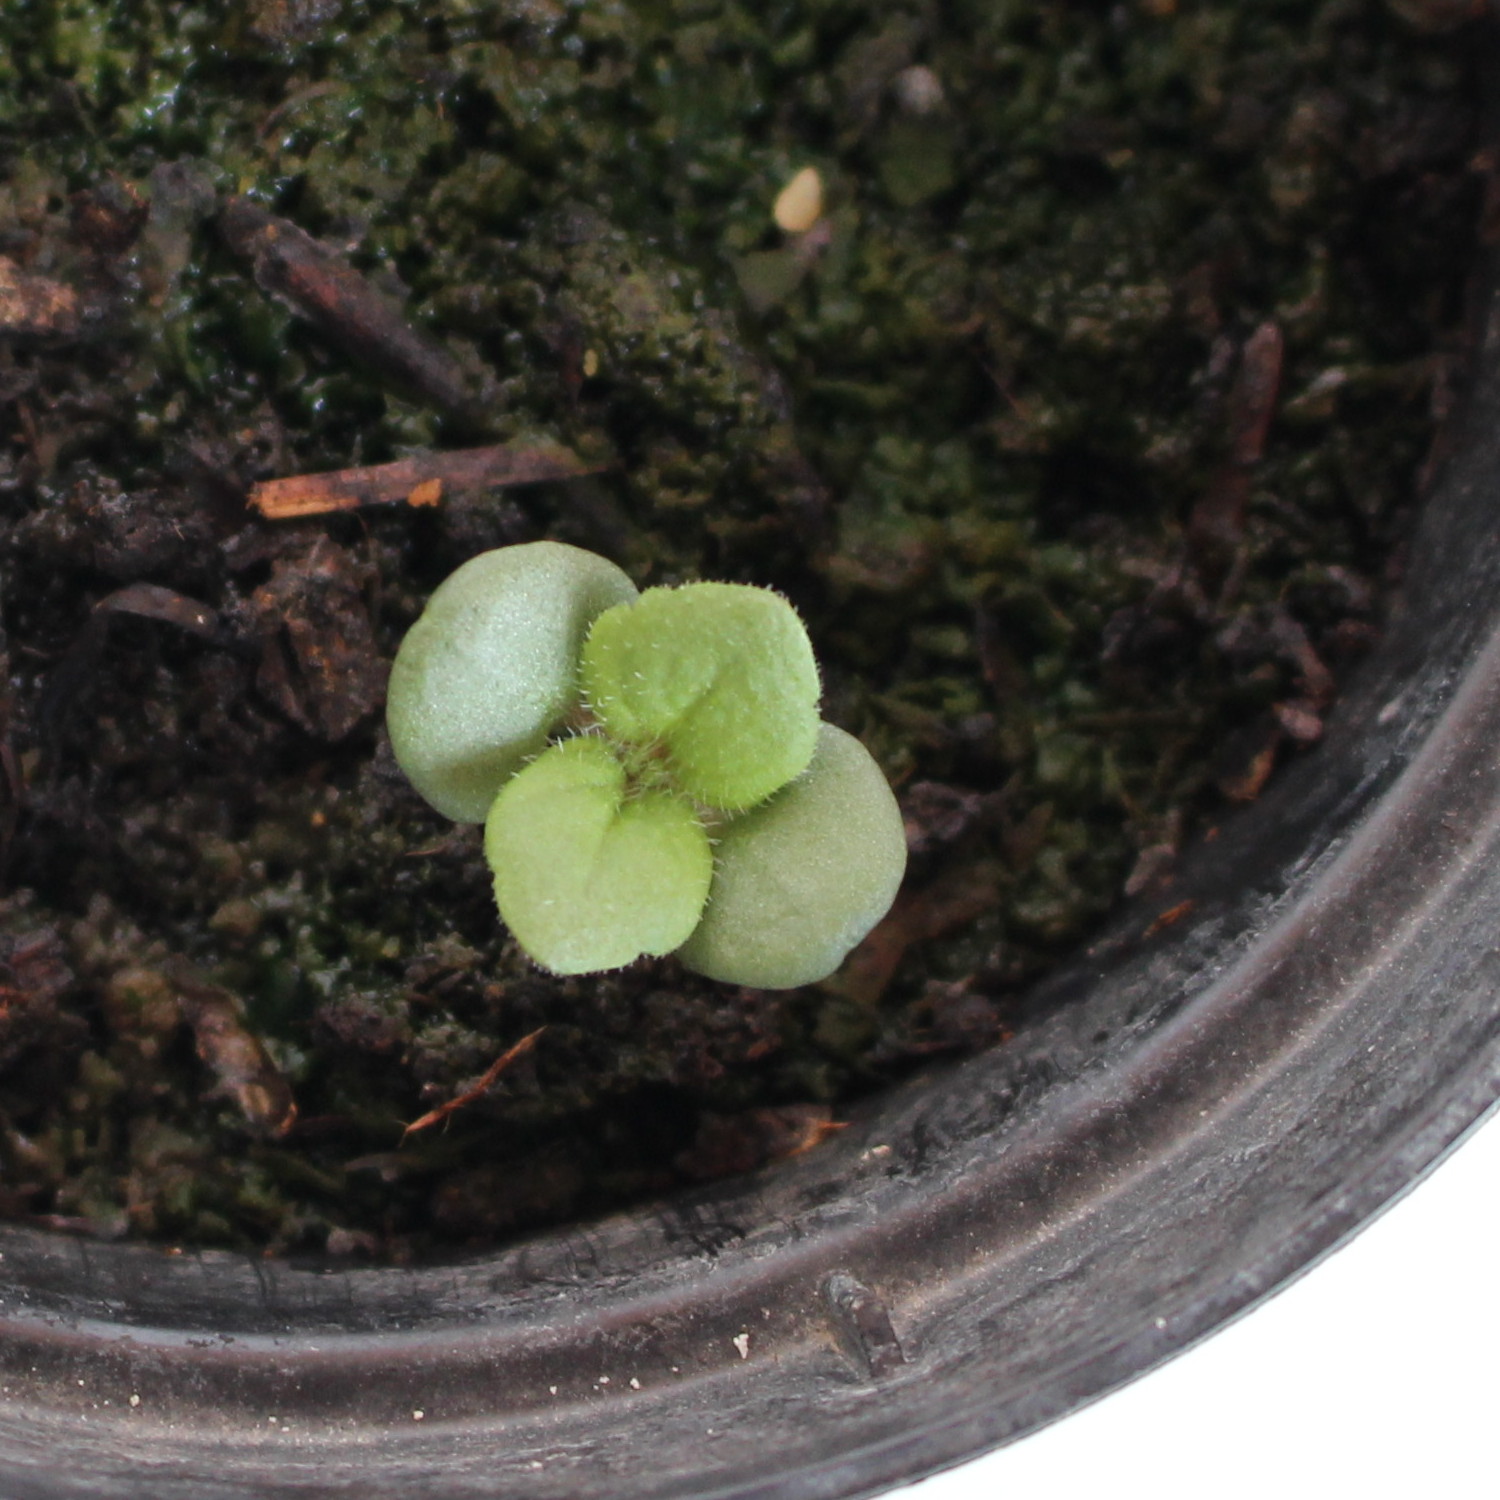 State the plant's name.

Veronica persica
